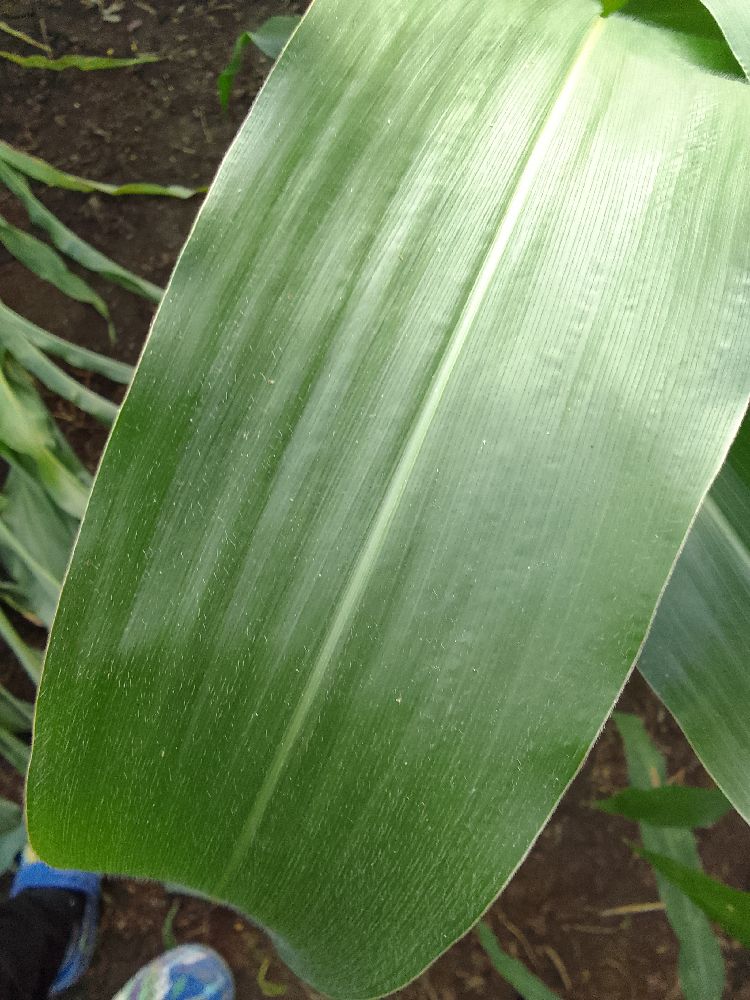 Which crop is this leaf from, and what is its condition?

maize, healthy
